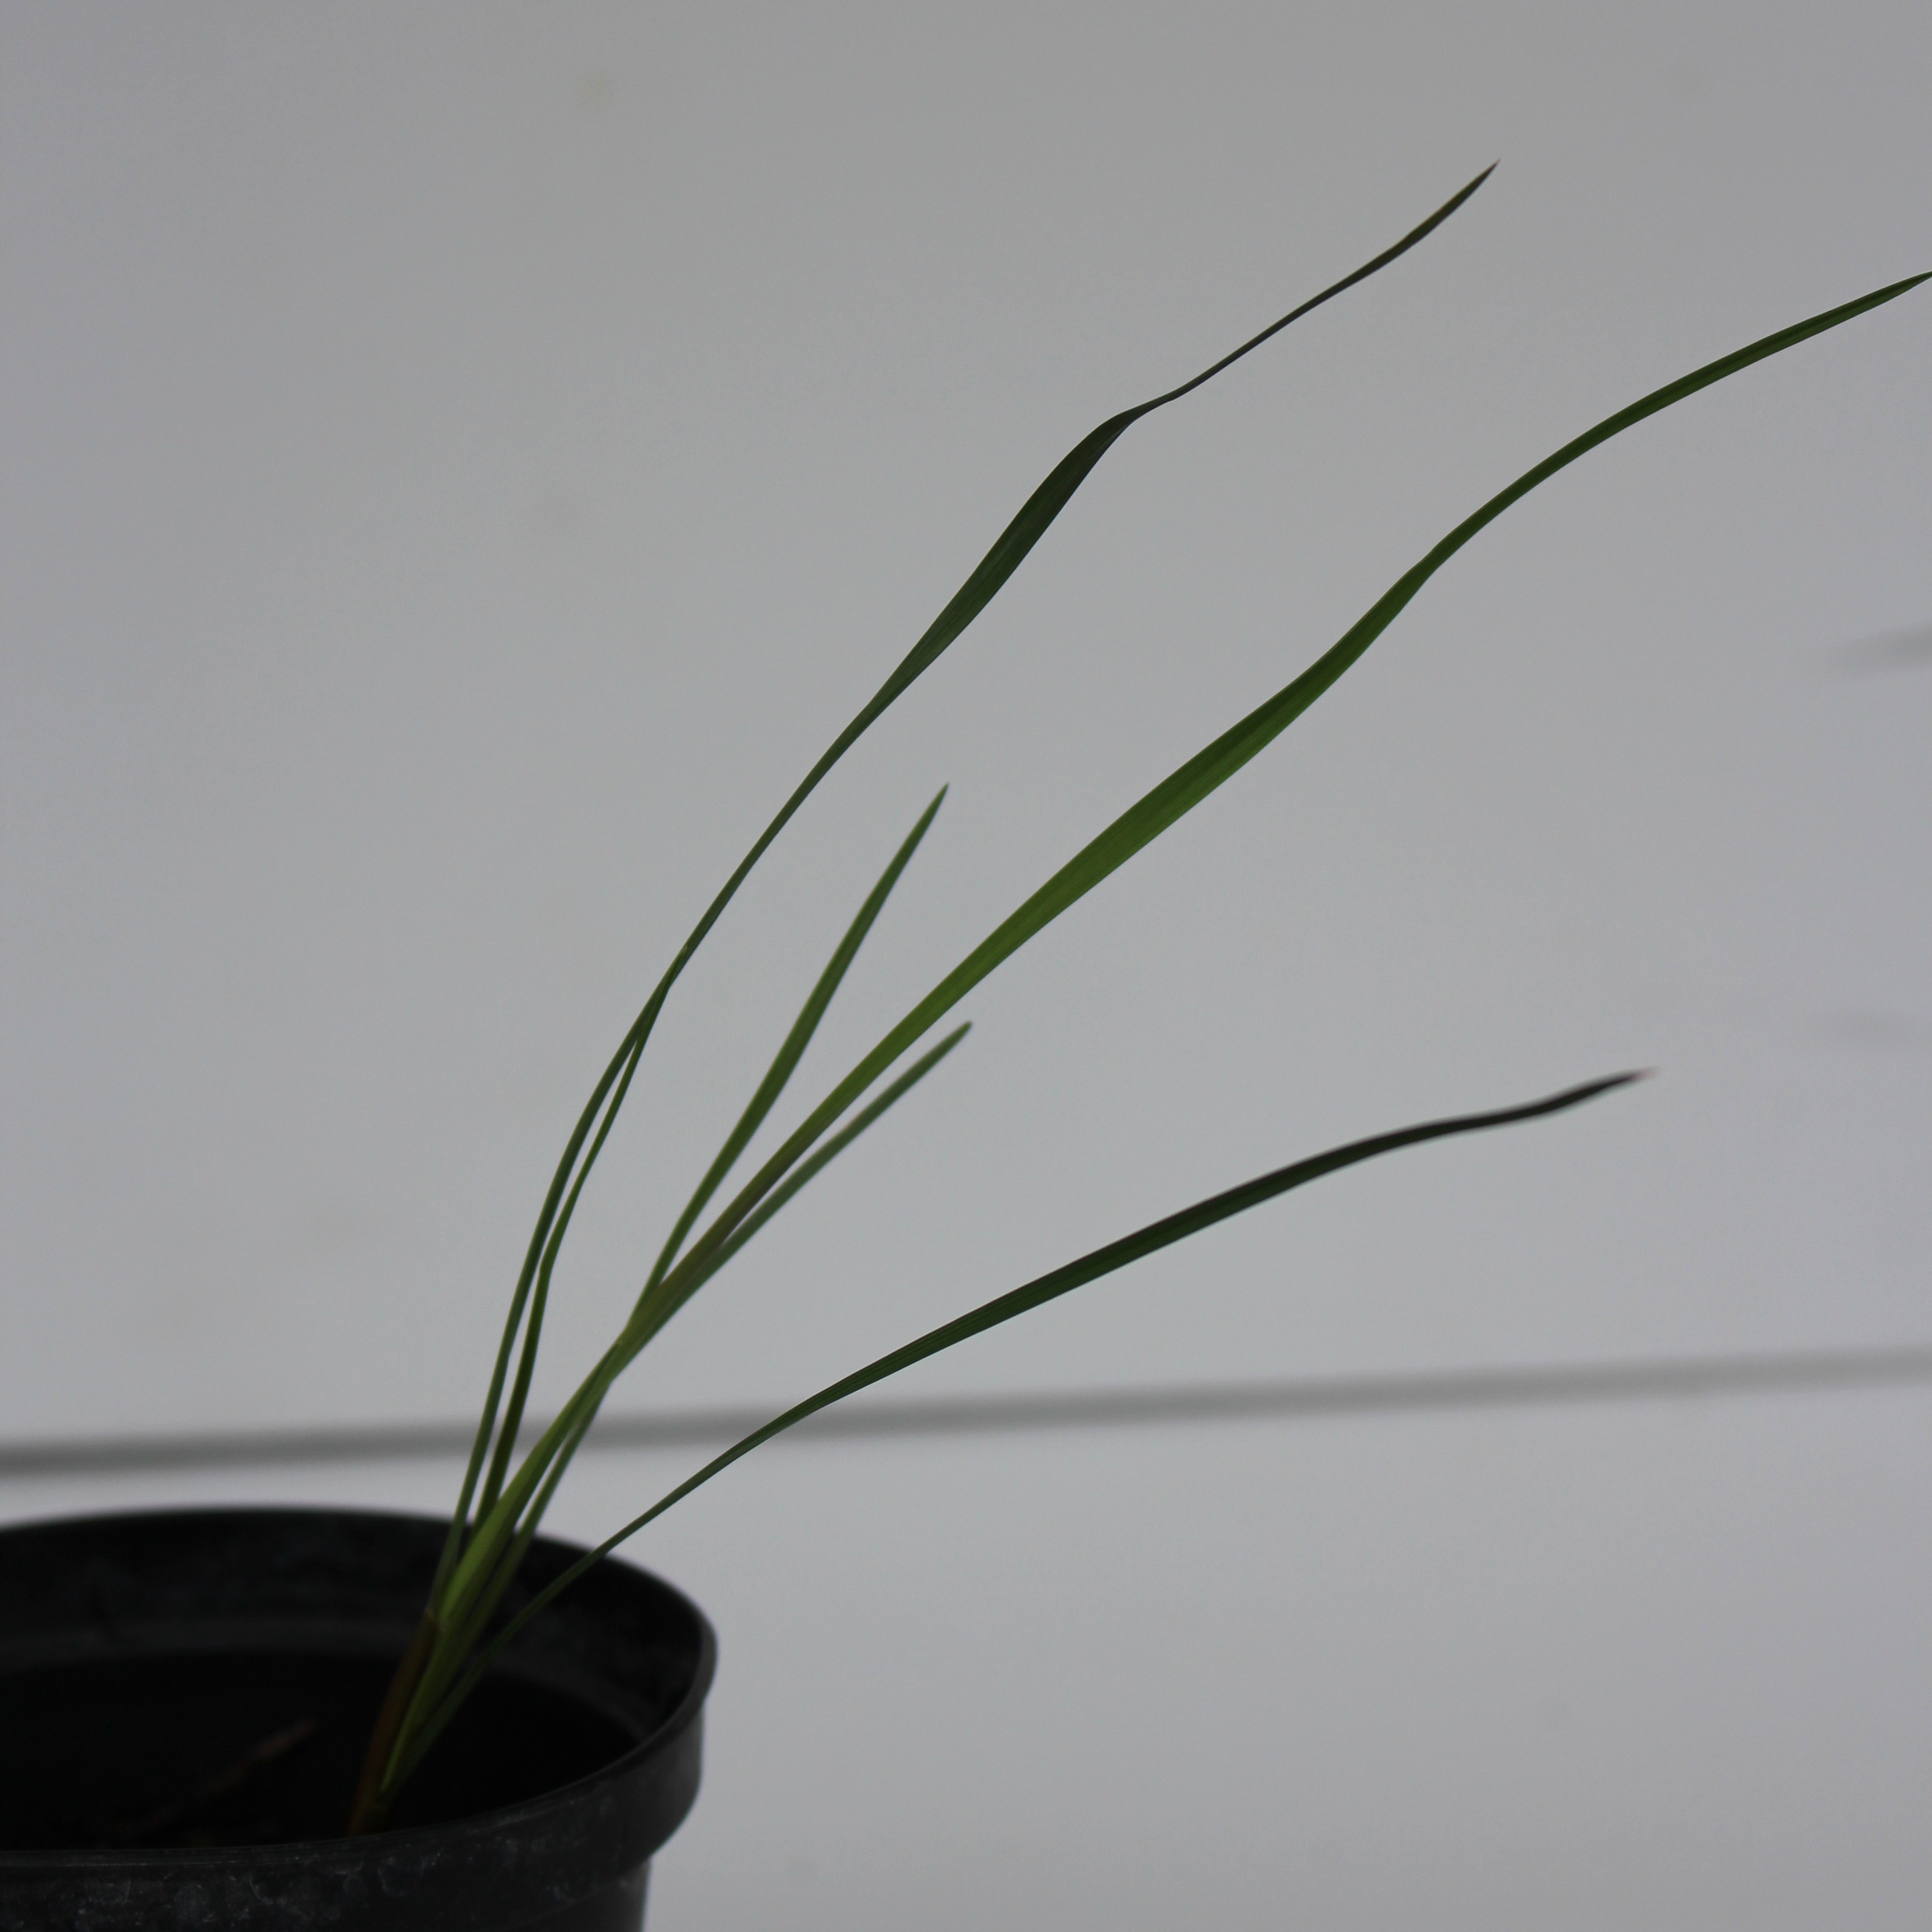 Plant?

Lolium multiflorum
